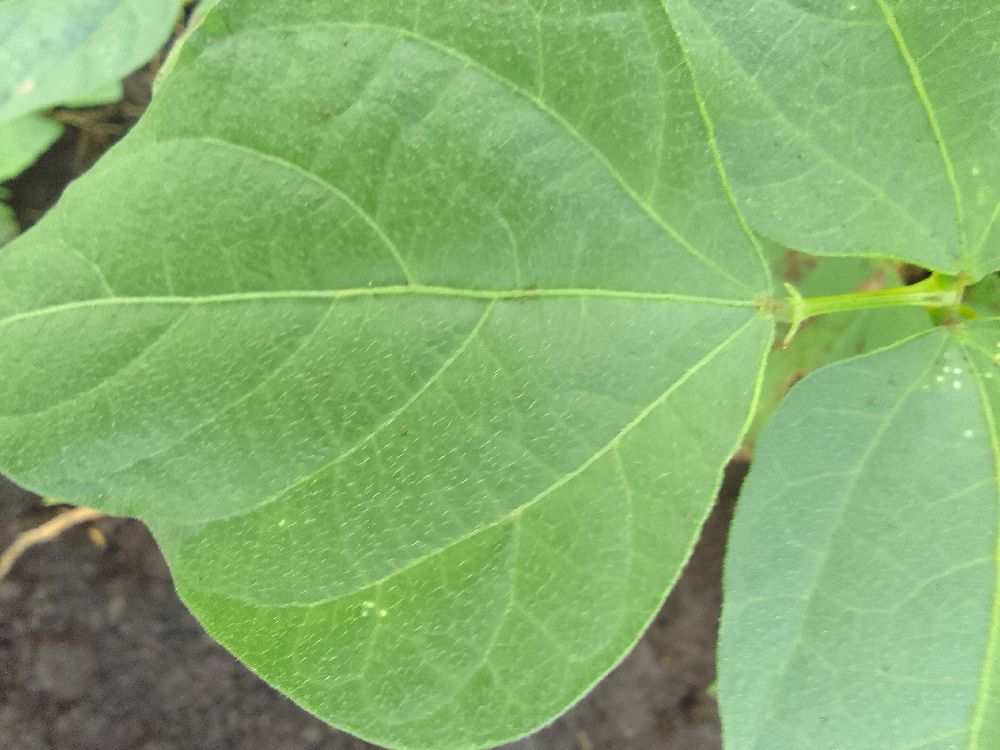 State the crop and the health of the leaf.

common bean, healthy
